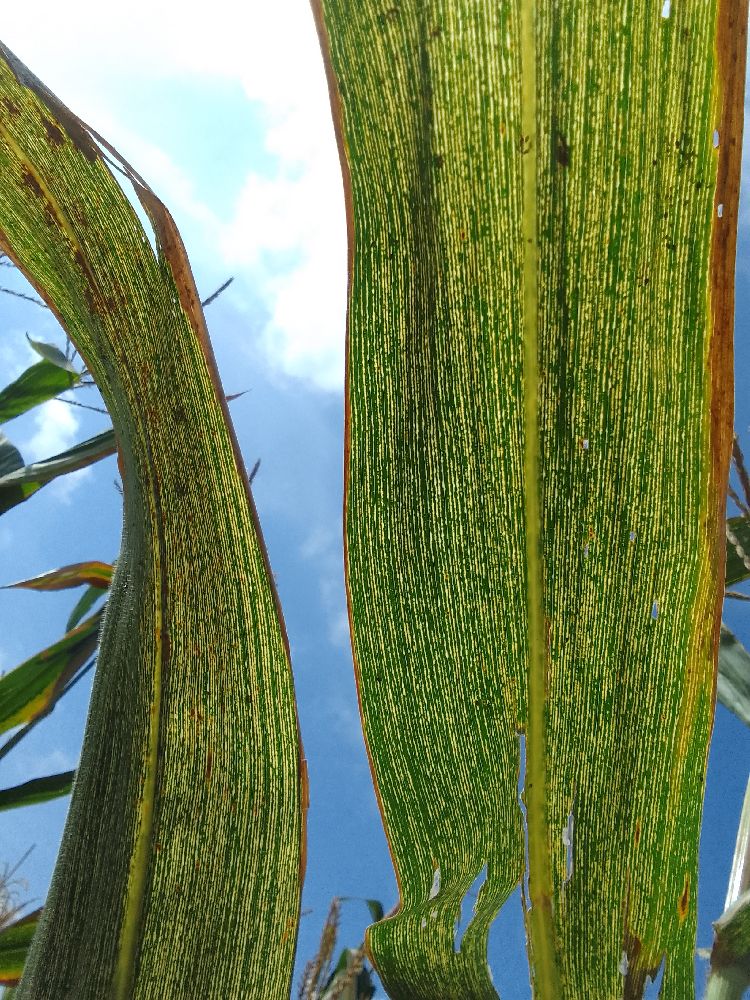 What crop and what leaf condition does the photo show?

maize, maize streak virus
